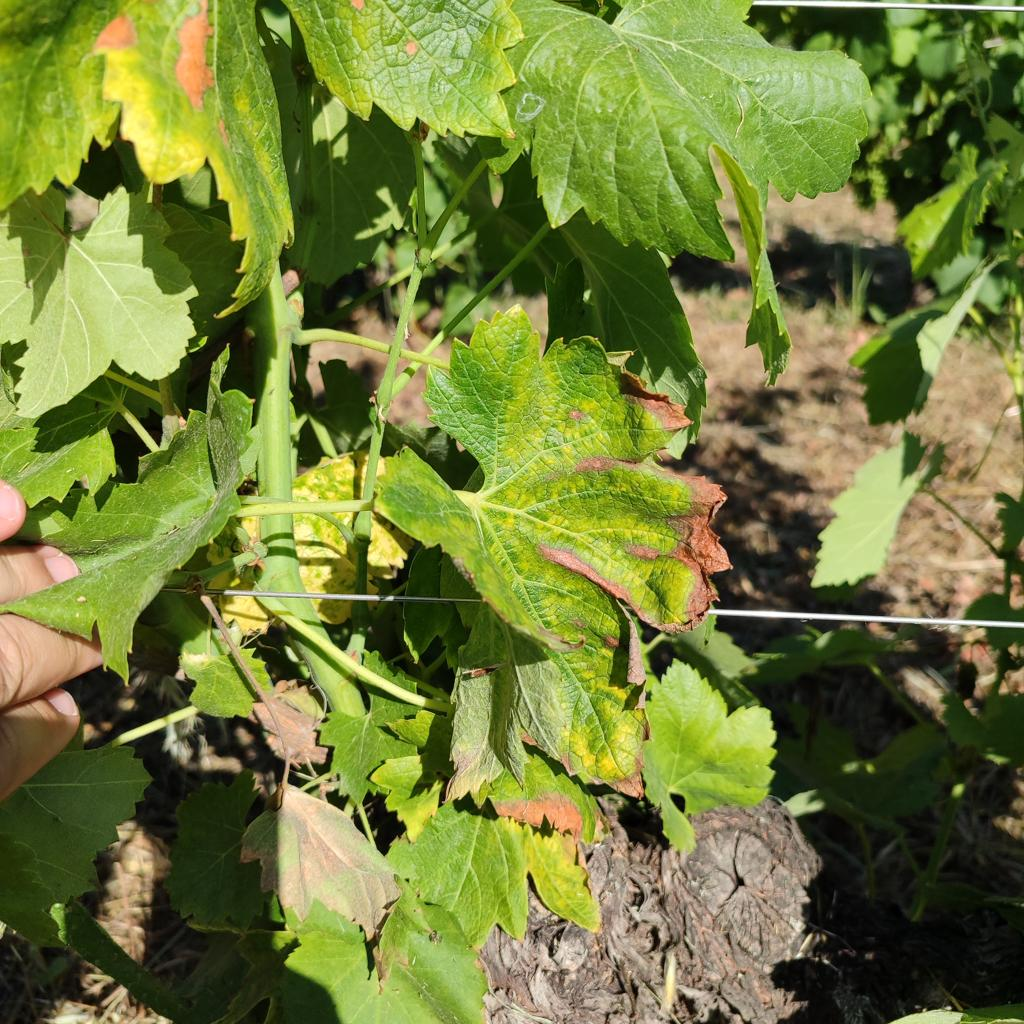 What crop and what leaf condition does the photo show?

grapevine, esca complex
